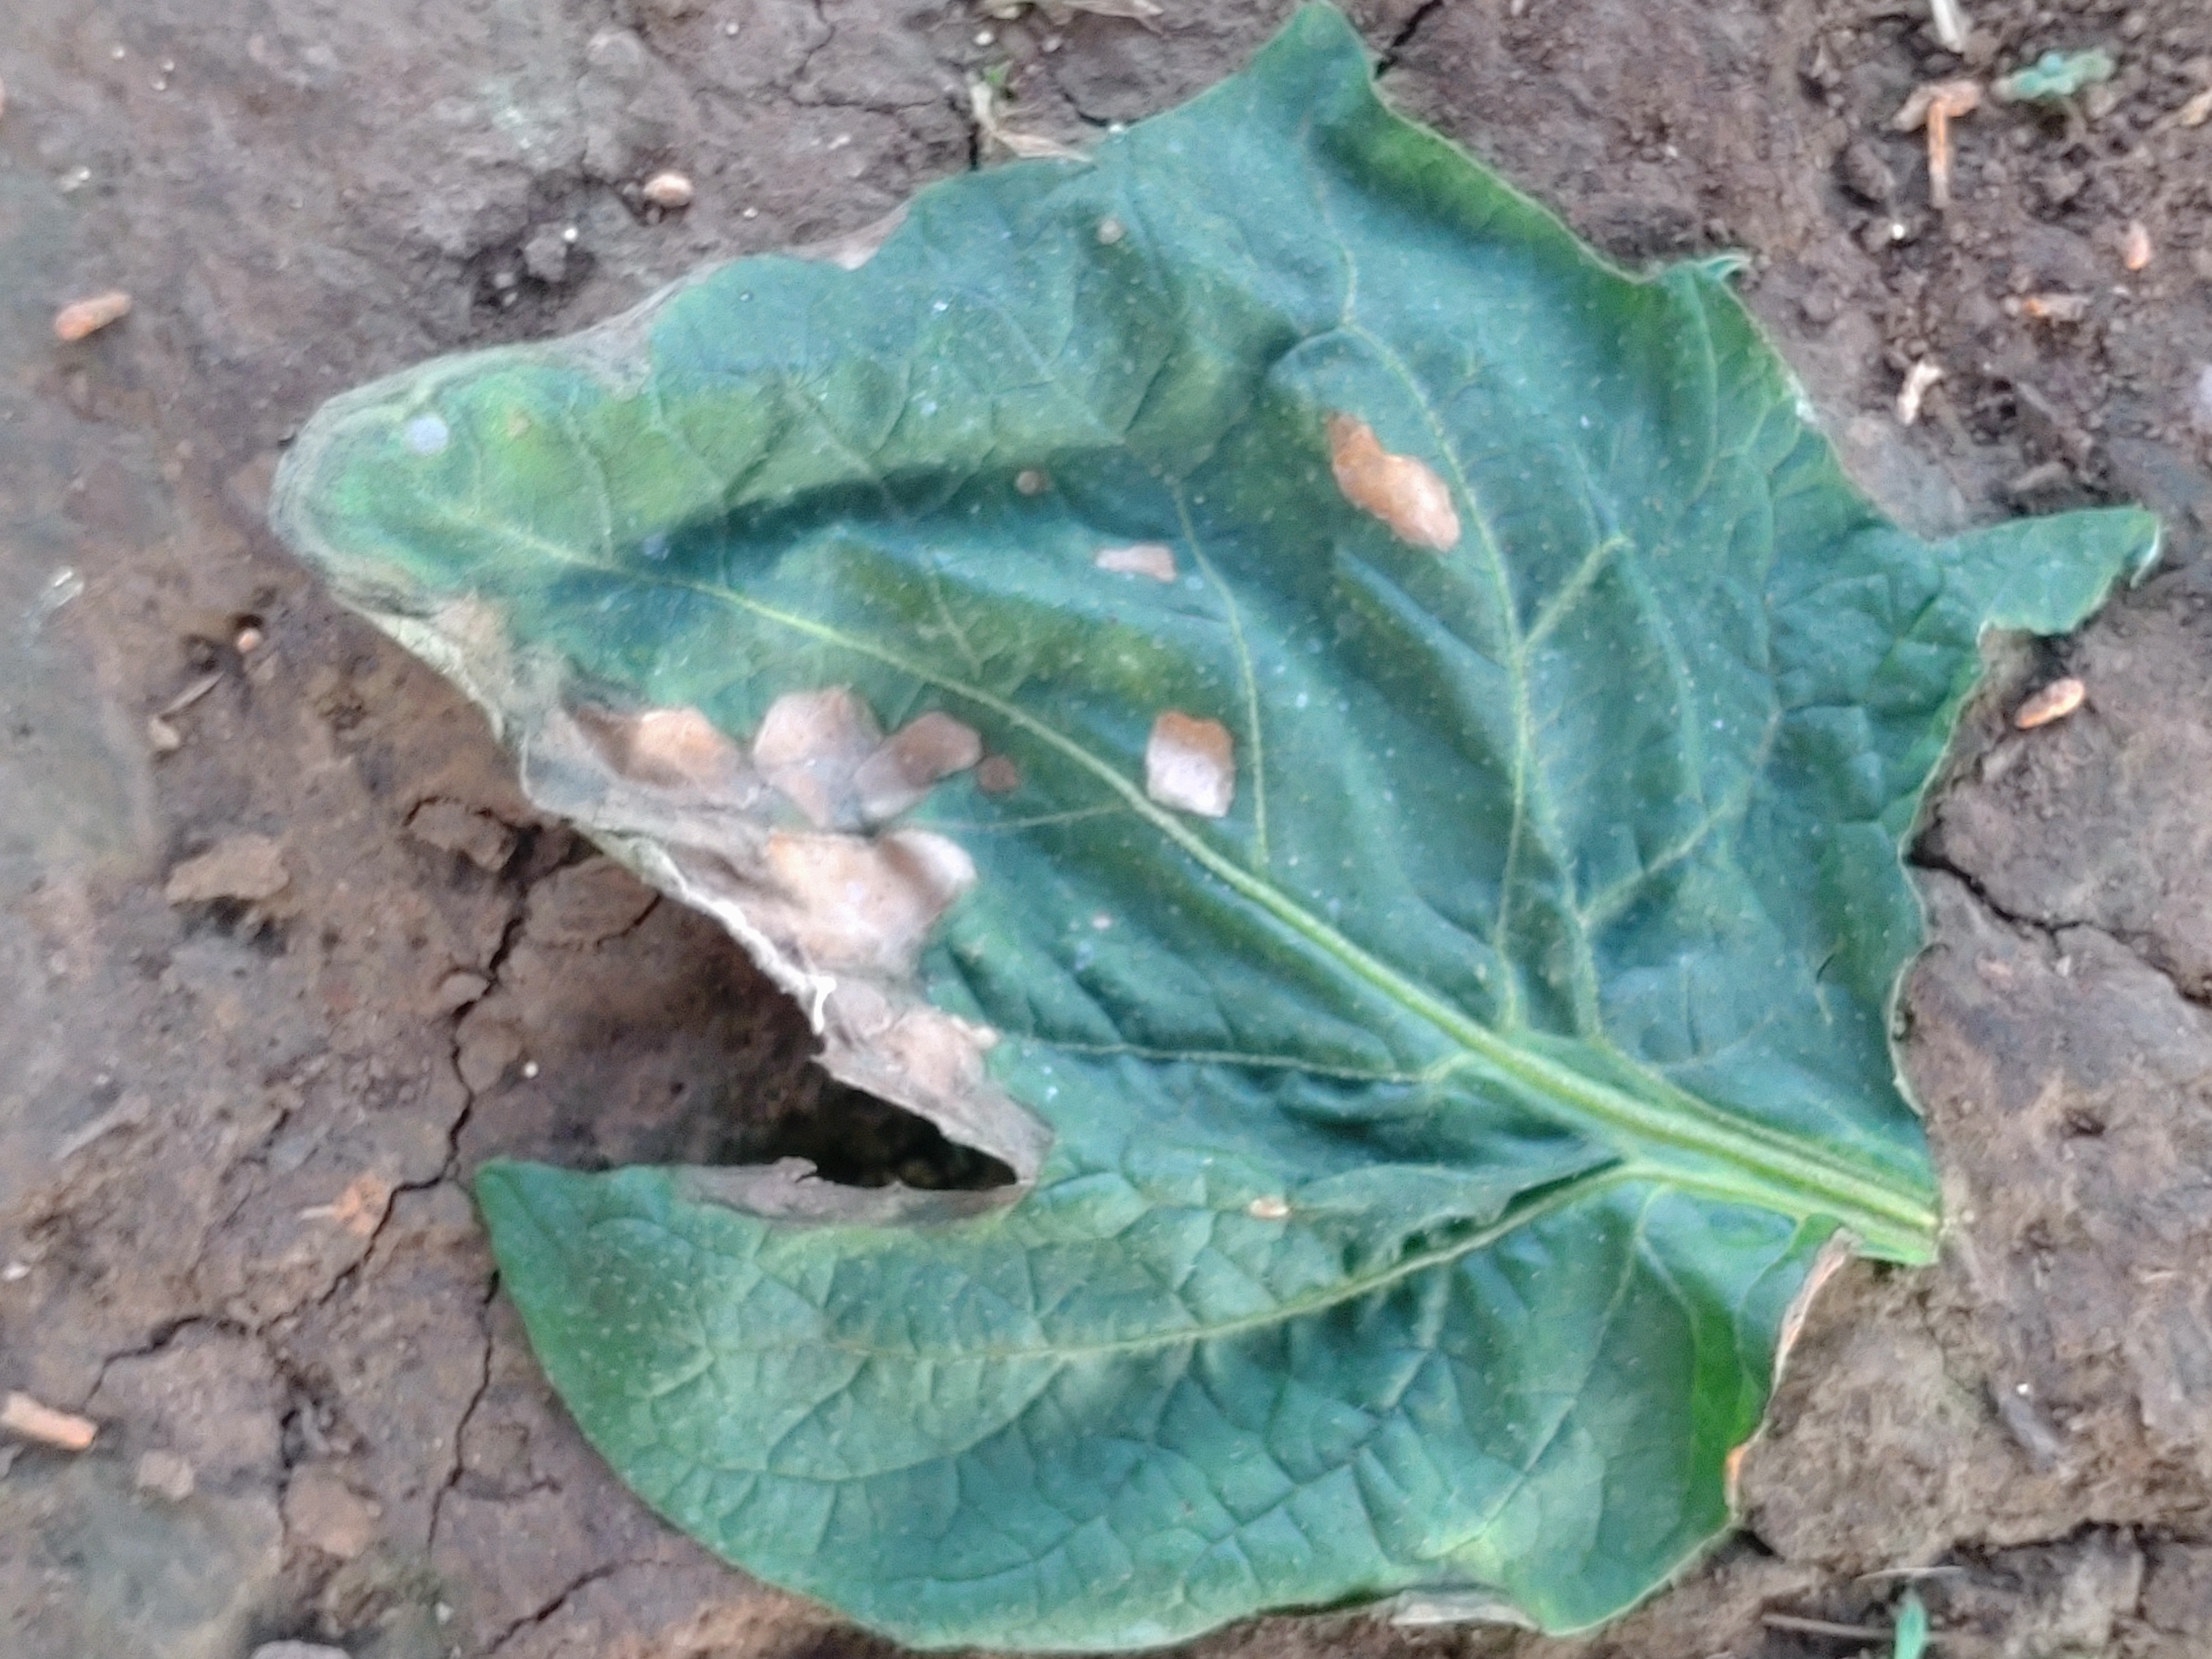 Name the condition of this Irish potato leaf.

early blight
